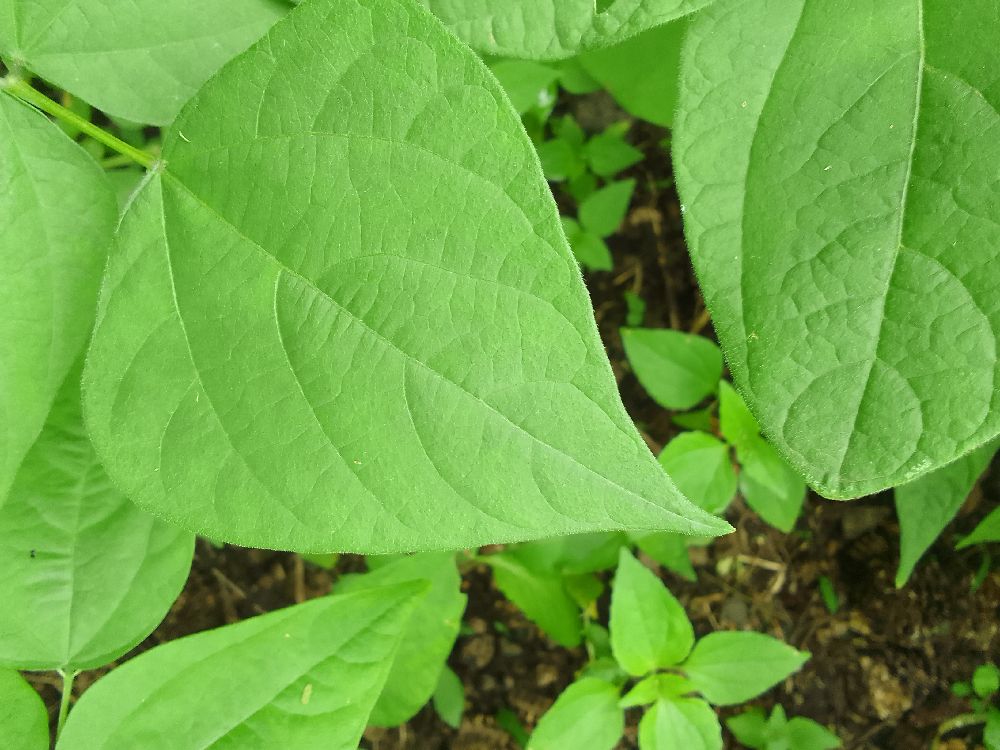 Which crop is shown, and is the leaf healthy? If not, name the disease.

common bean, healthy
